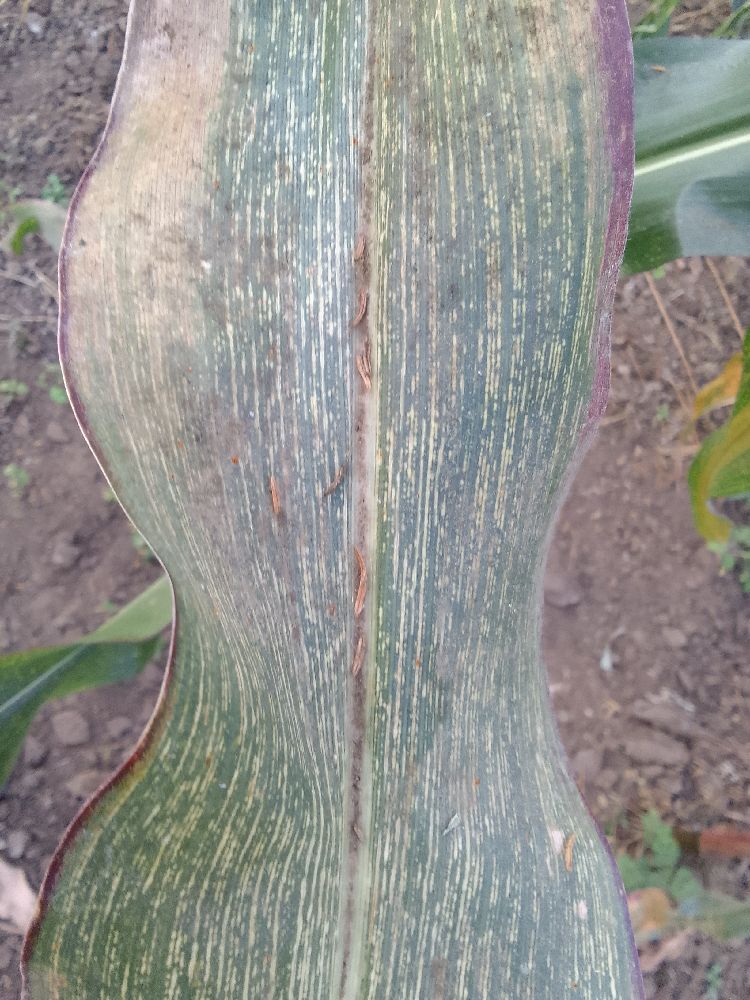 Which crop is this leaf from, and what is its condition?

maize, maize streak virus
